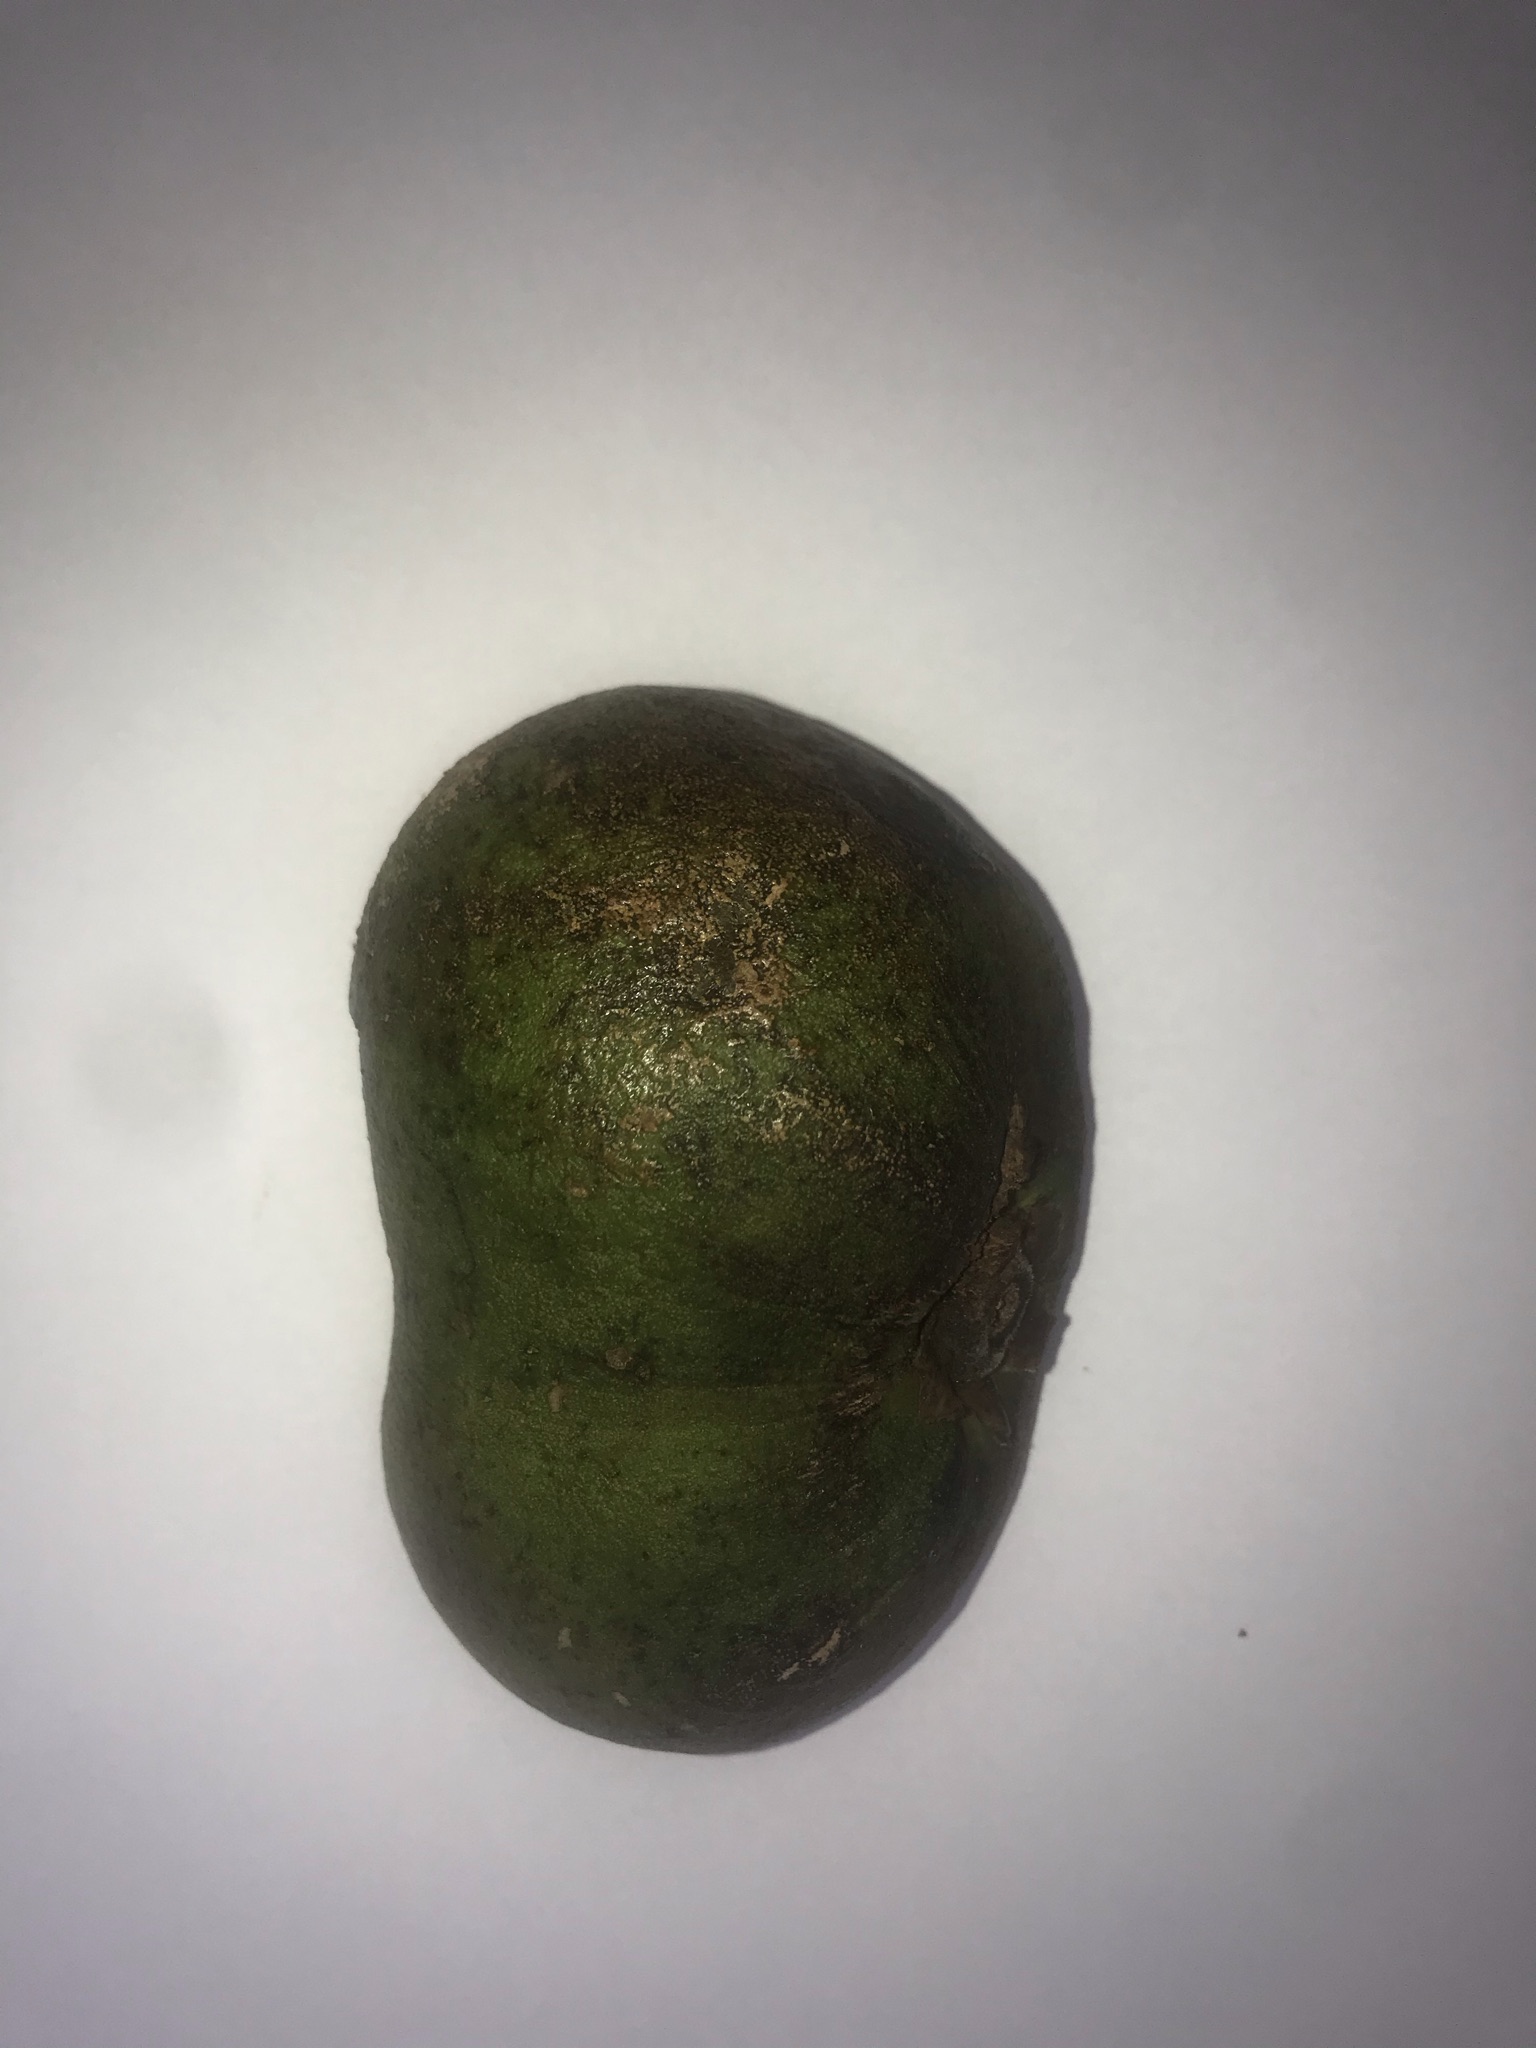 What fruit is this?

pequi
